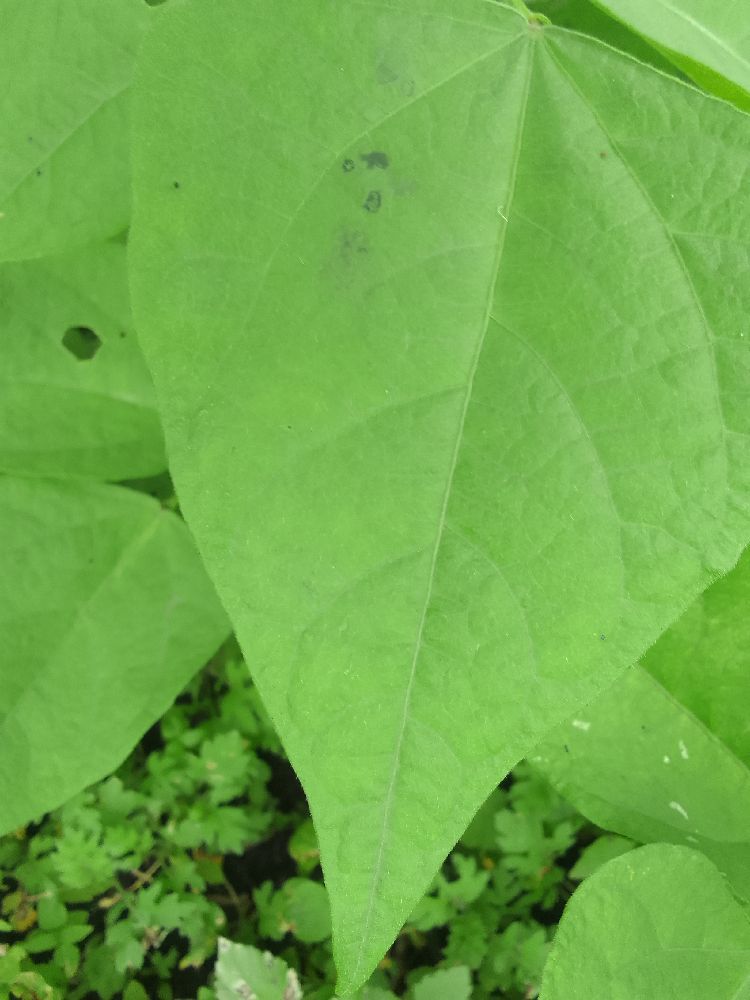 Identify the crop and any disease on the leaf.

common bean, healthy
